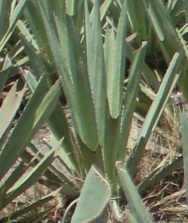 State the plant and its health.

agave, small
